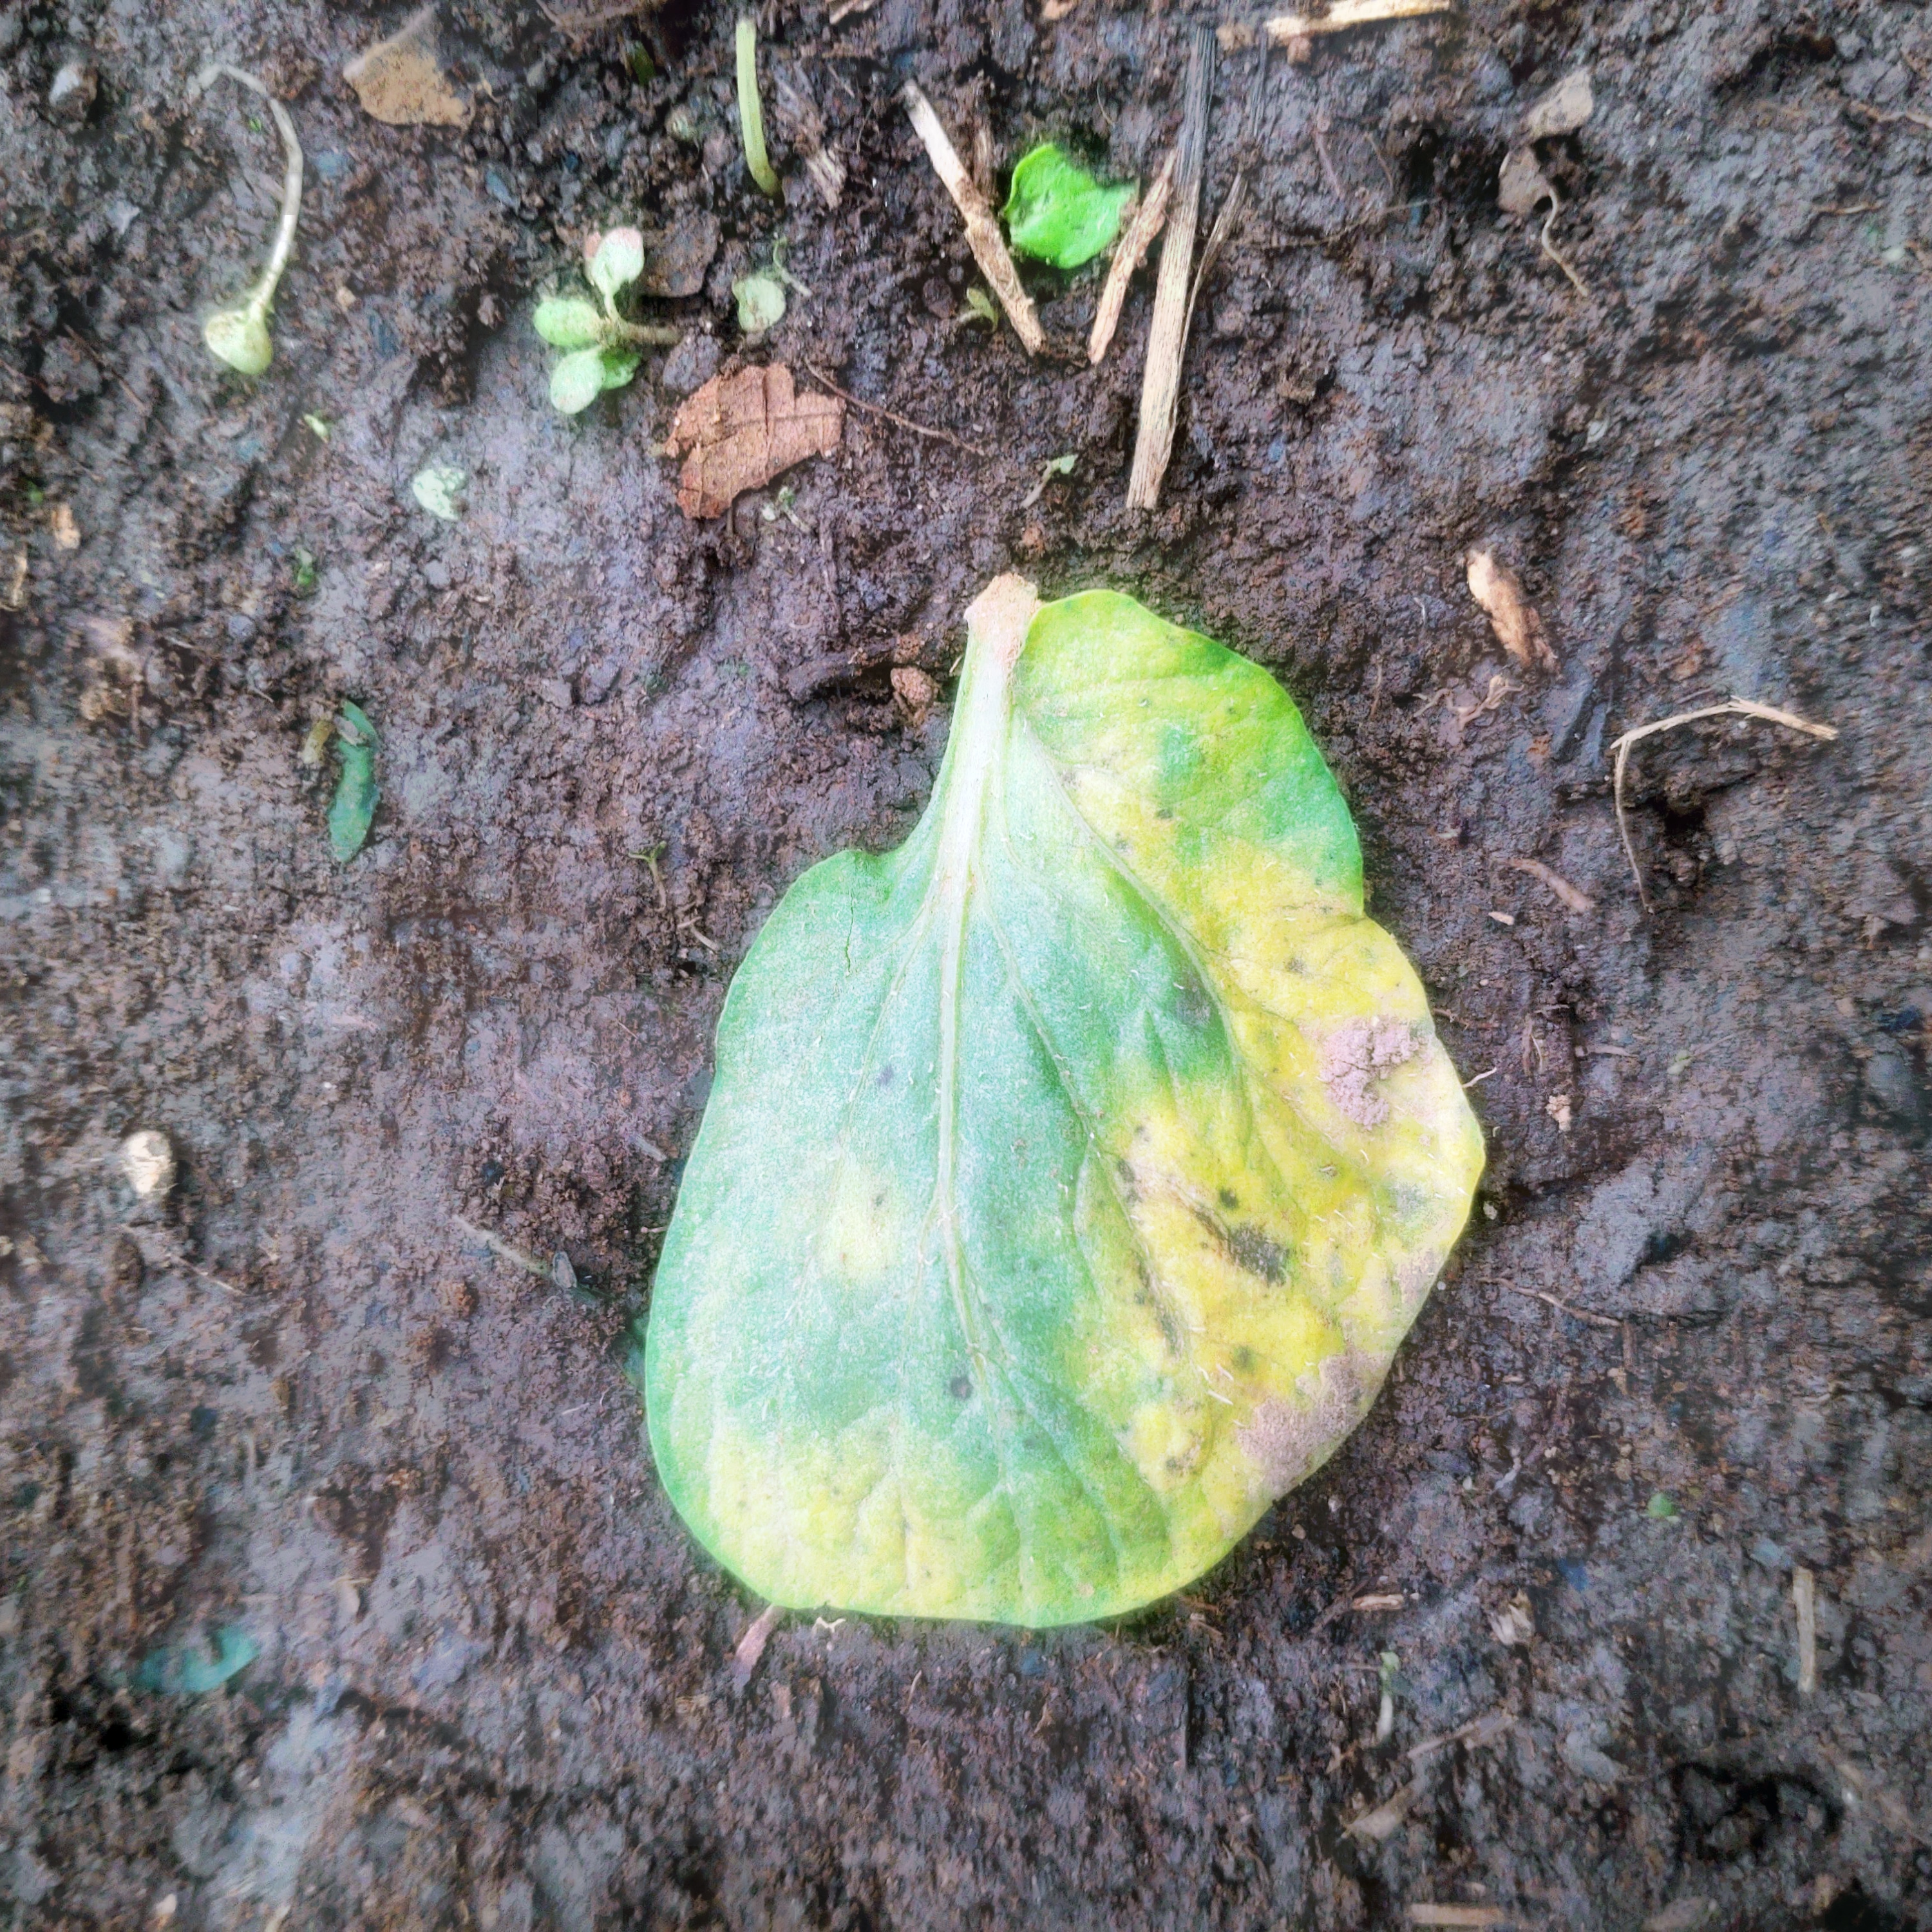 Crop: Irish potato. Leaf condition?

late blight
